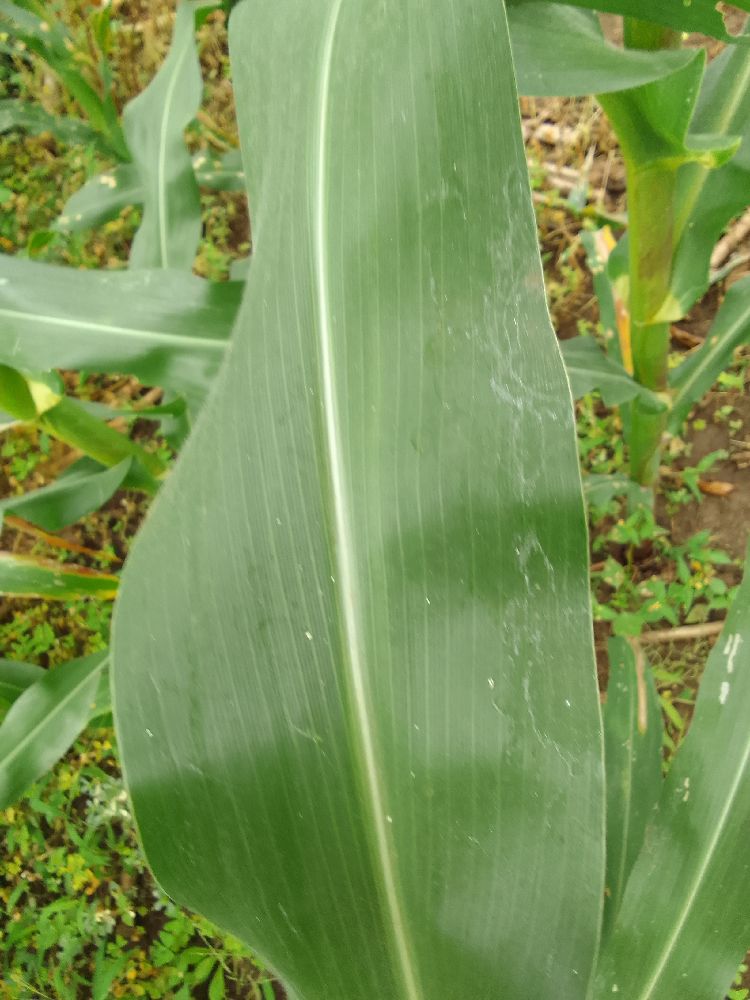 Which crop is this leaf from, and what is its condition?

maize, healthy
